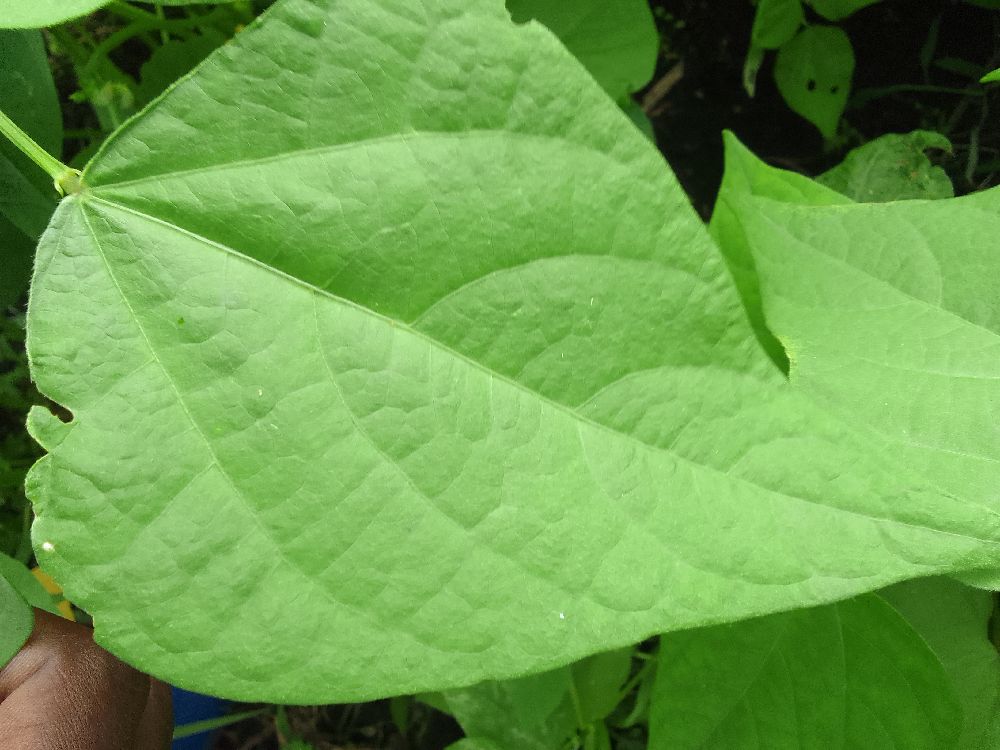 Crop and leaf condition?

common bean, healthy
